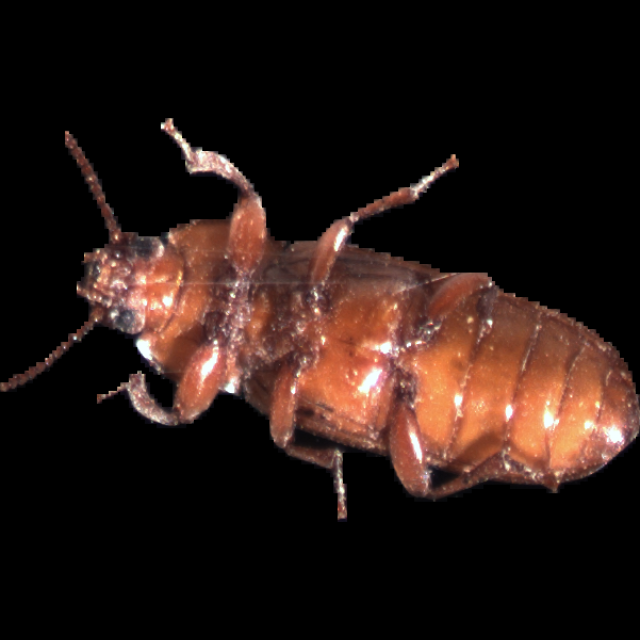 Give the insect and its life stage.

mealworm beetle
